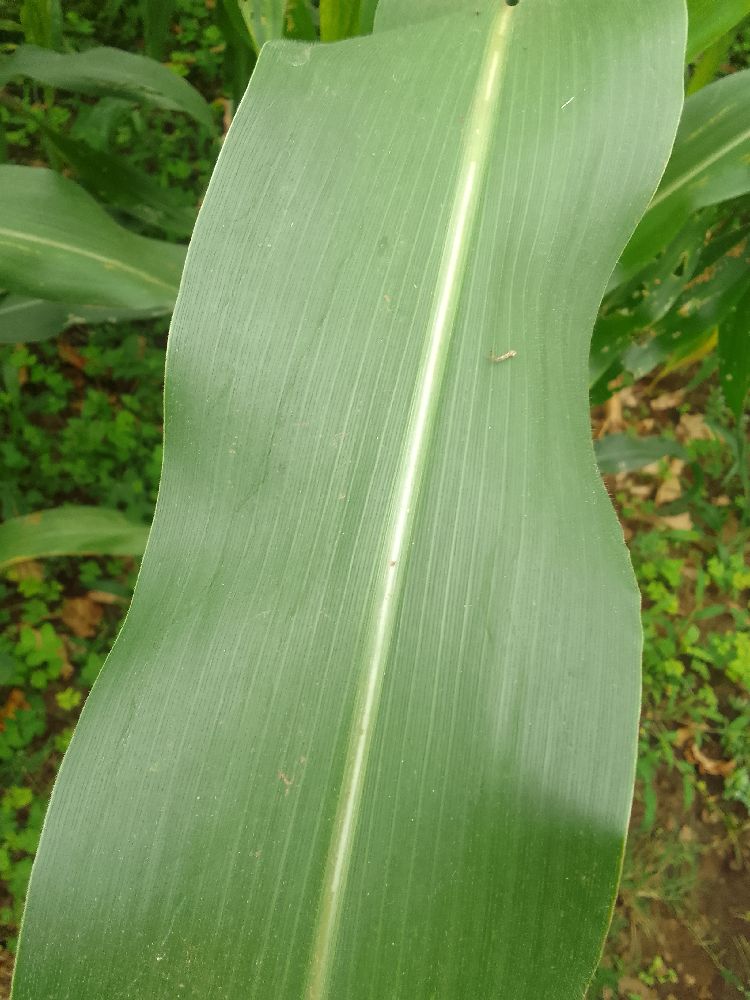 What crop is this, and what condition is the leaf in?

maize, healthy
